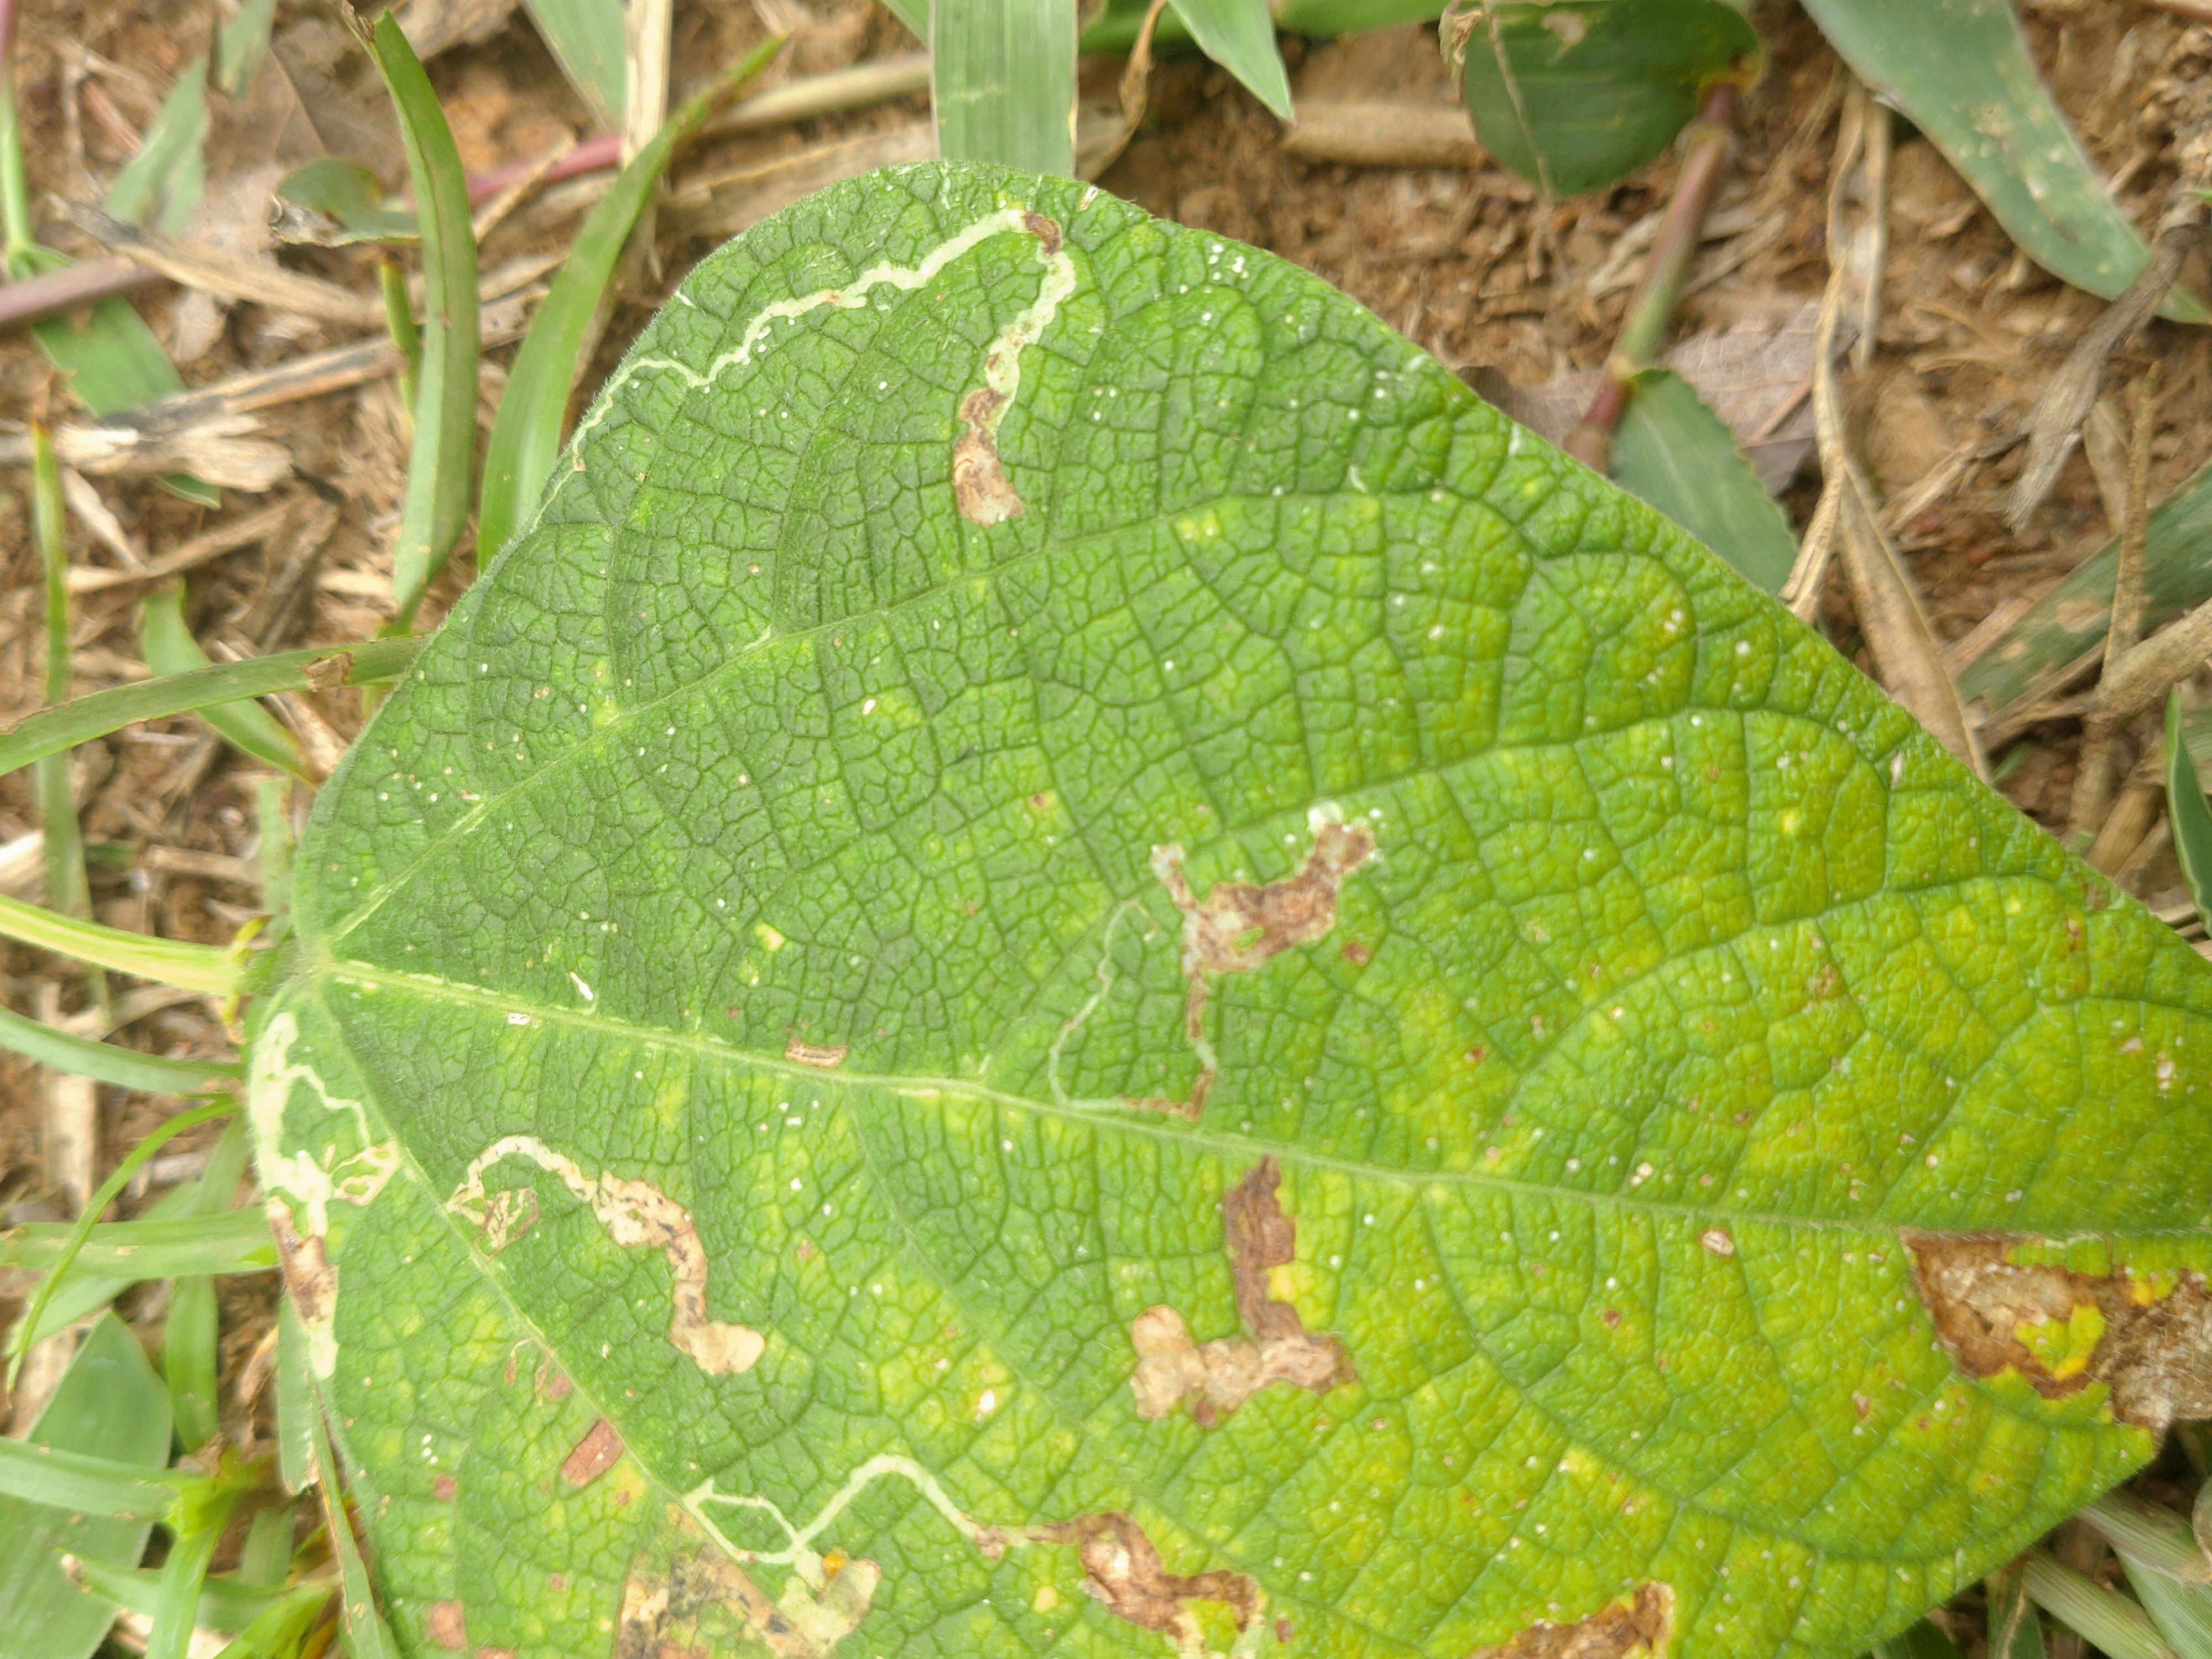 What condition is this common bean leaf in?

rust
